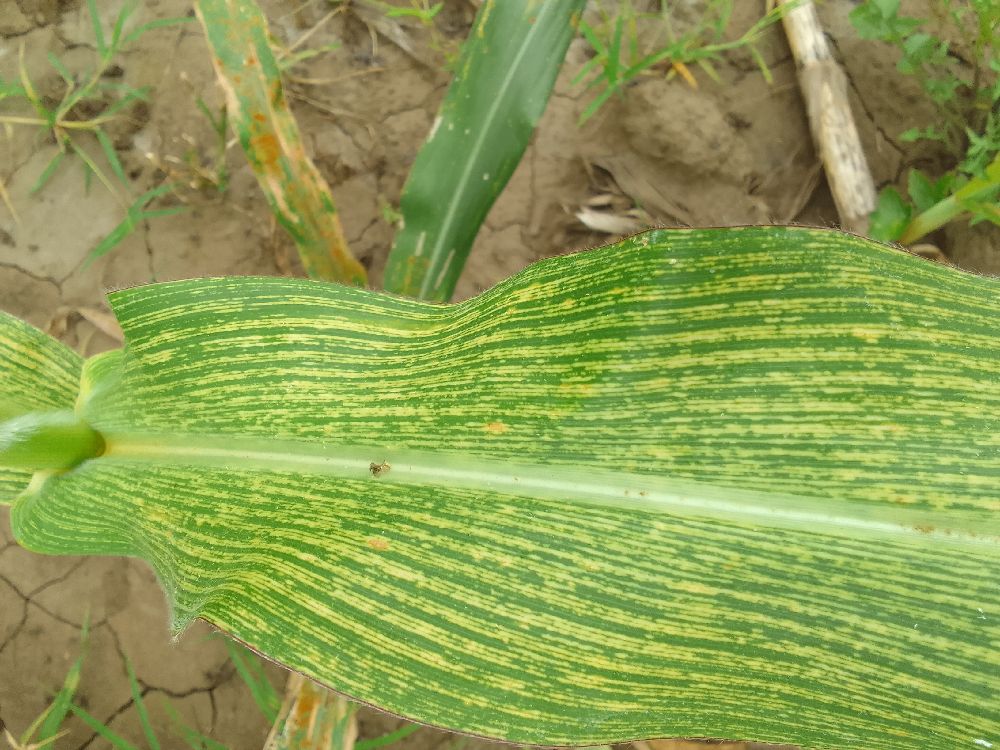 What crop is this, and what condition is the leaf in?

maize, maize streak virus
